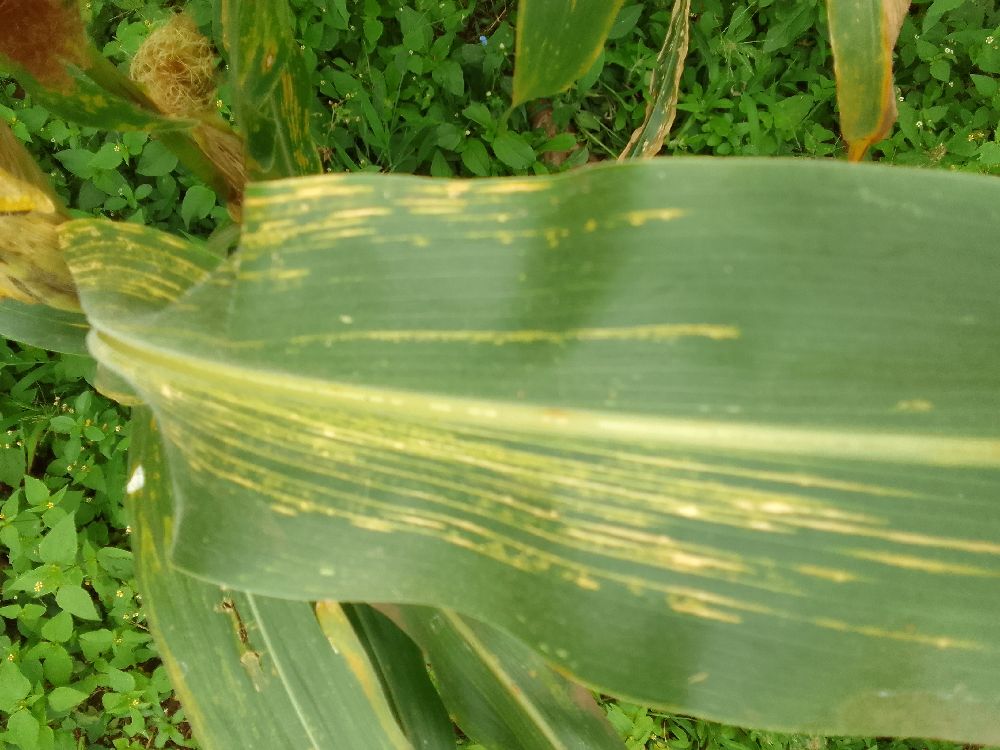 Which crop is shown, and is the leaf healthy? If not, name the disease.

maize, maize lethal necrosis
